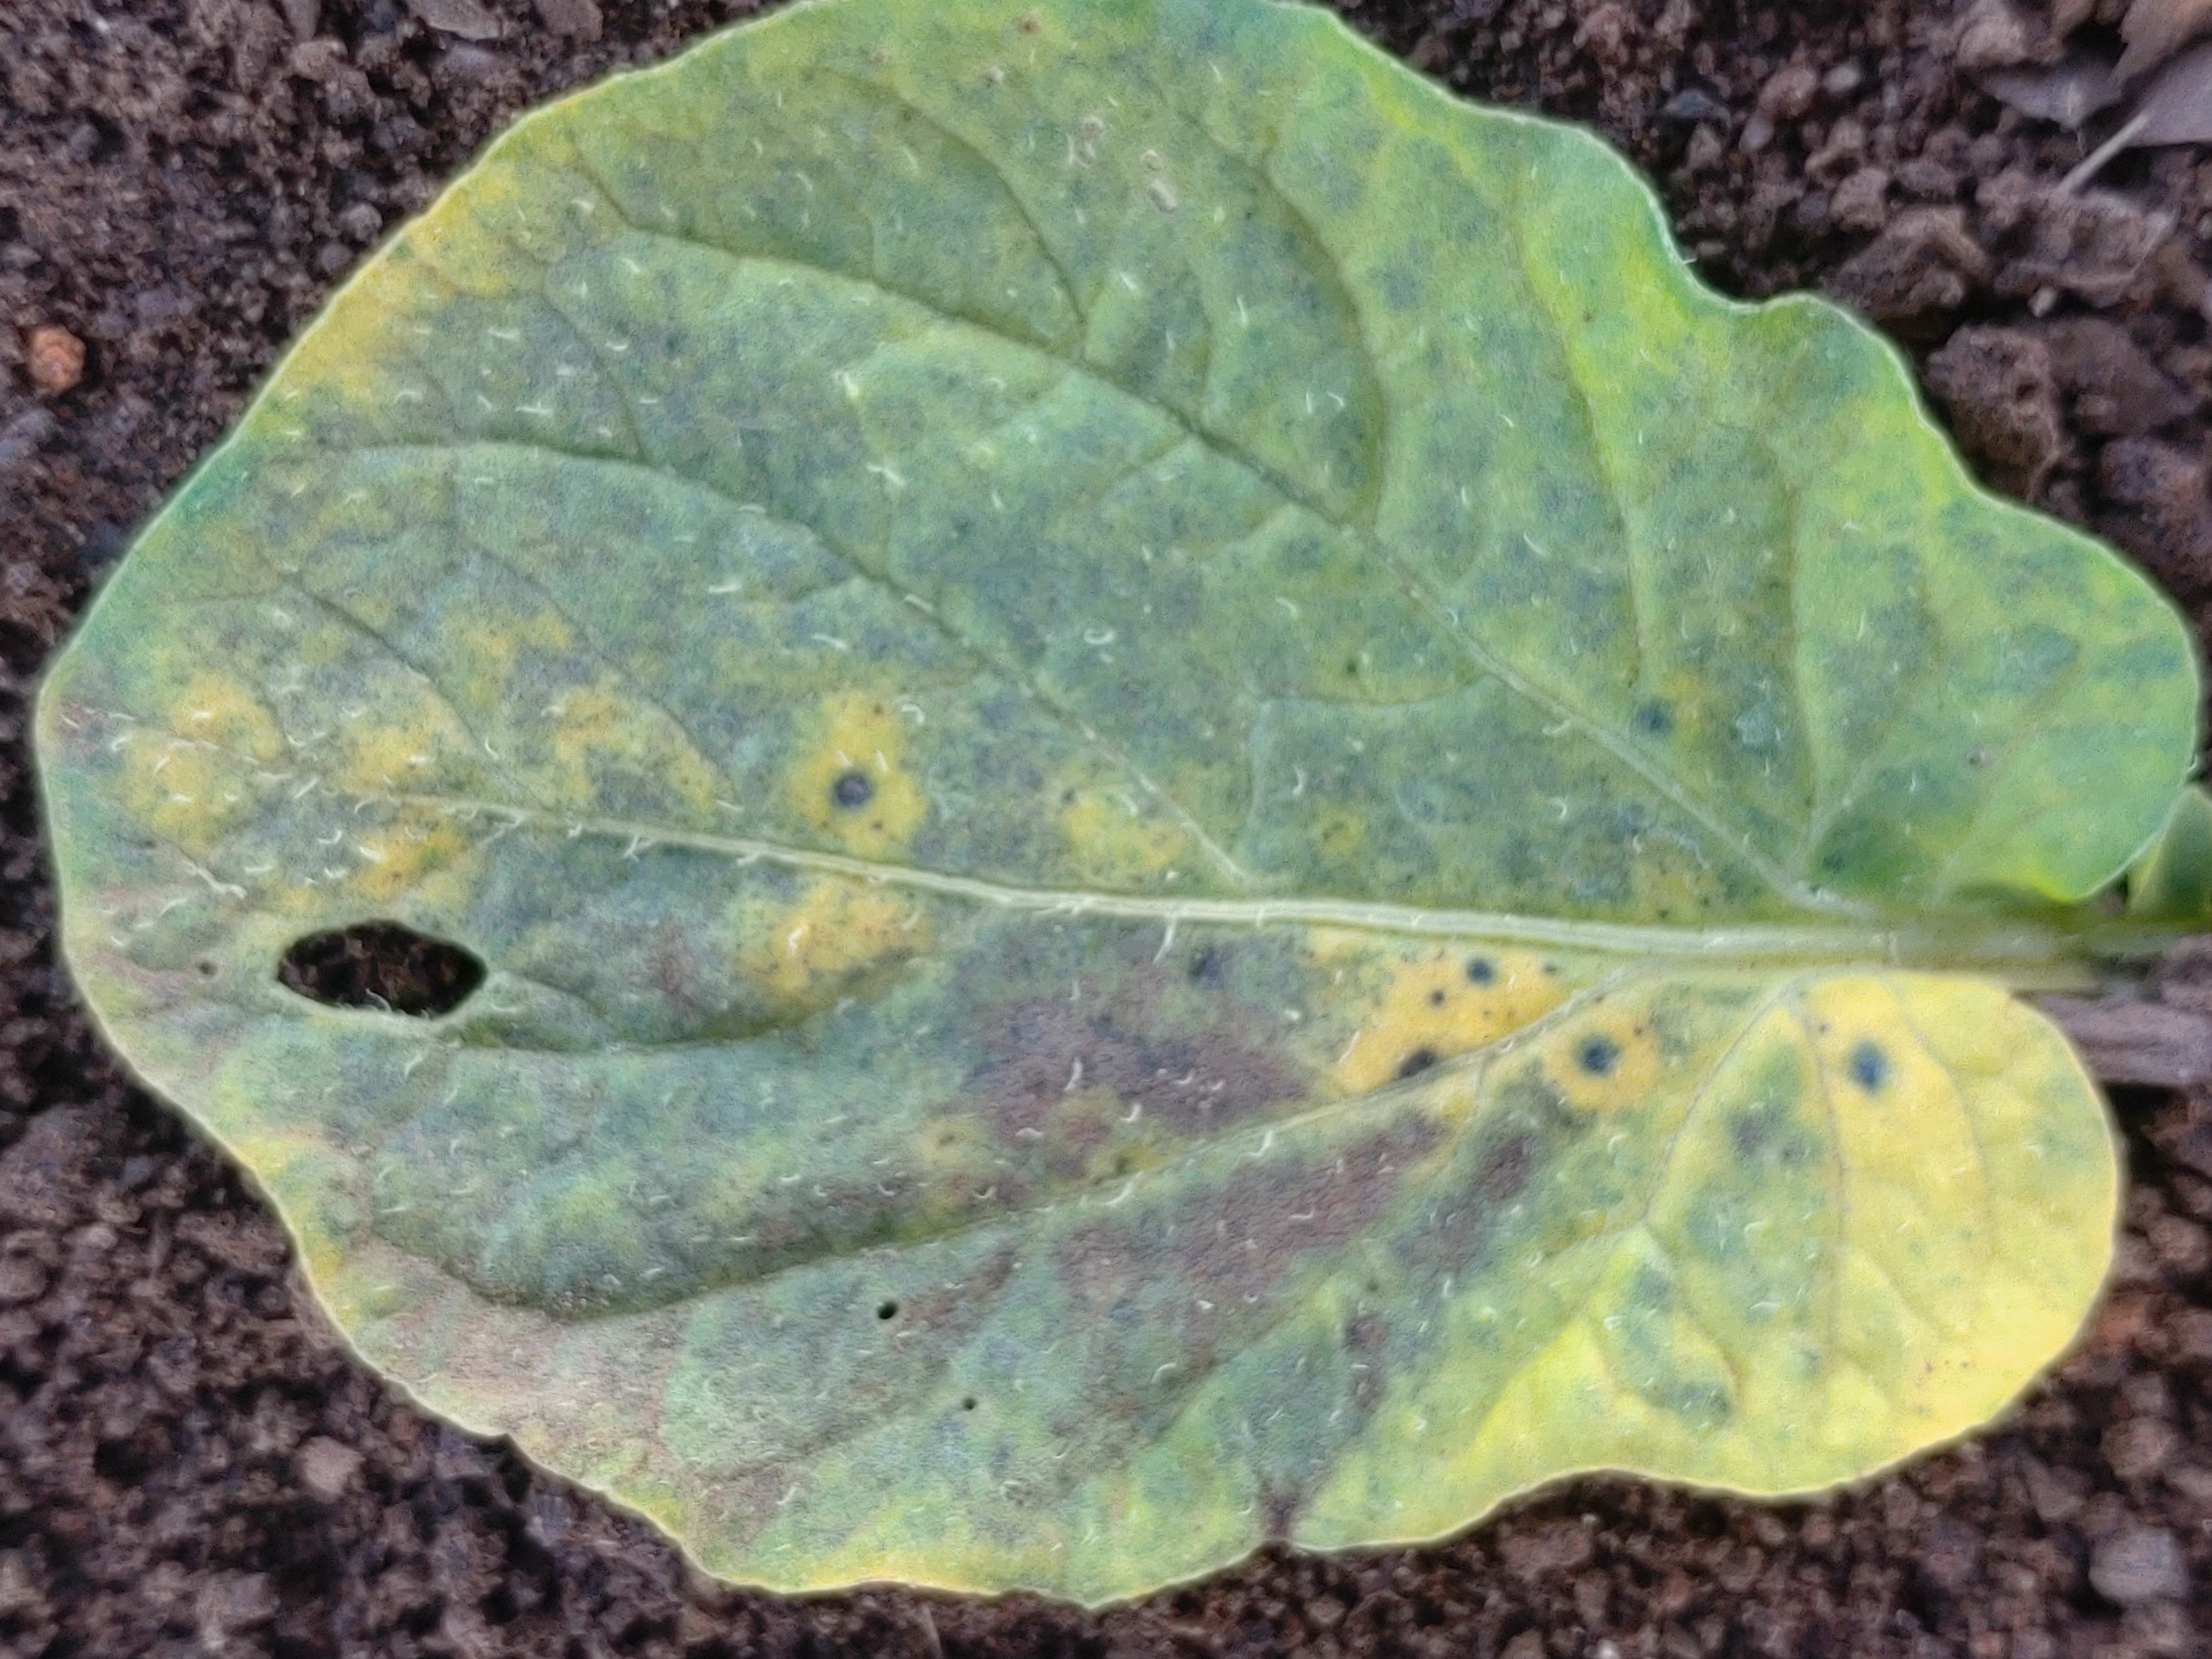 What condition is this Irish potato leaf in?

late blight
